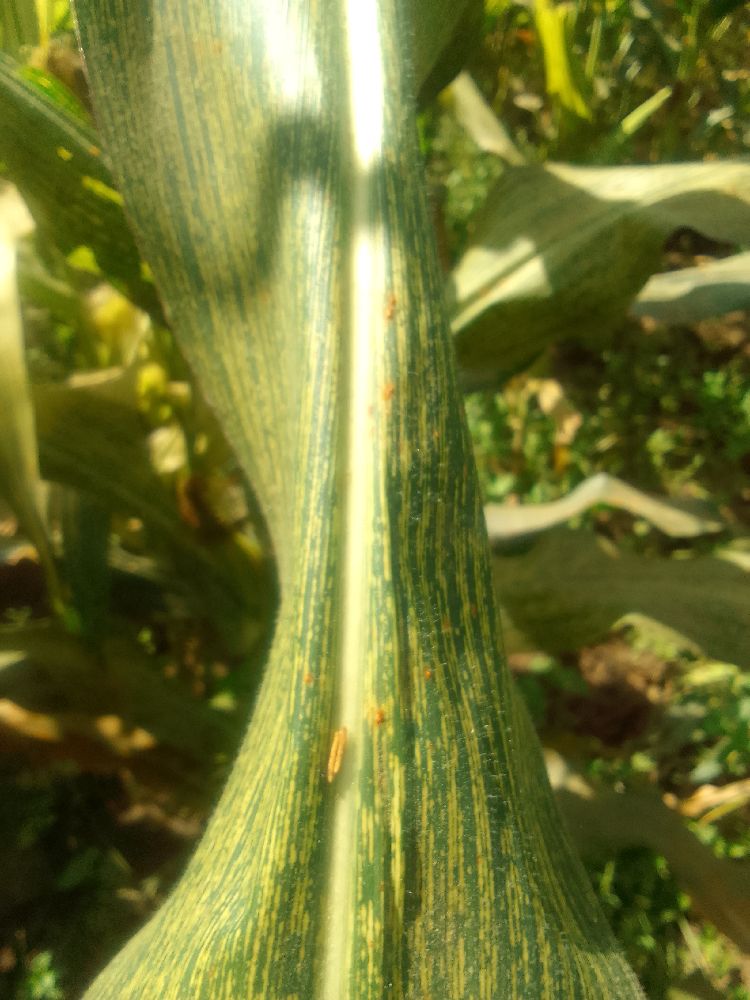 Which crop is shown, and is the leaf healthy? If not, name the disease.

maize, maize streak virus
